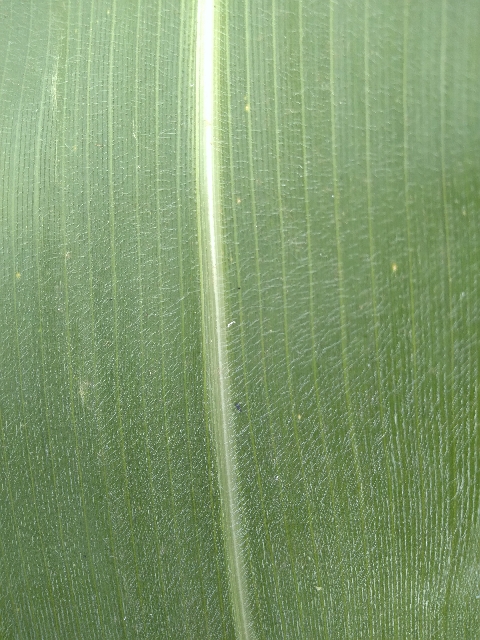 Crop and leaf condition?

maize, healthy
